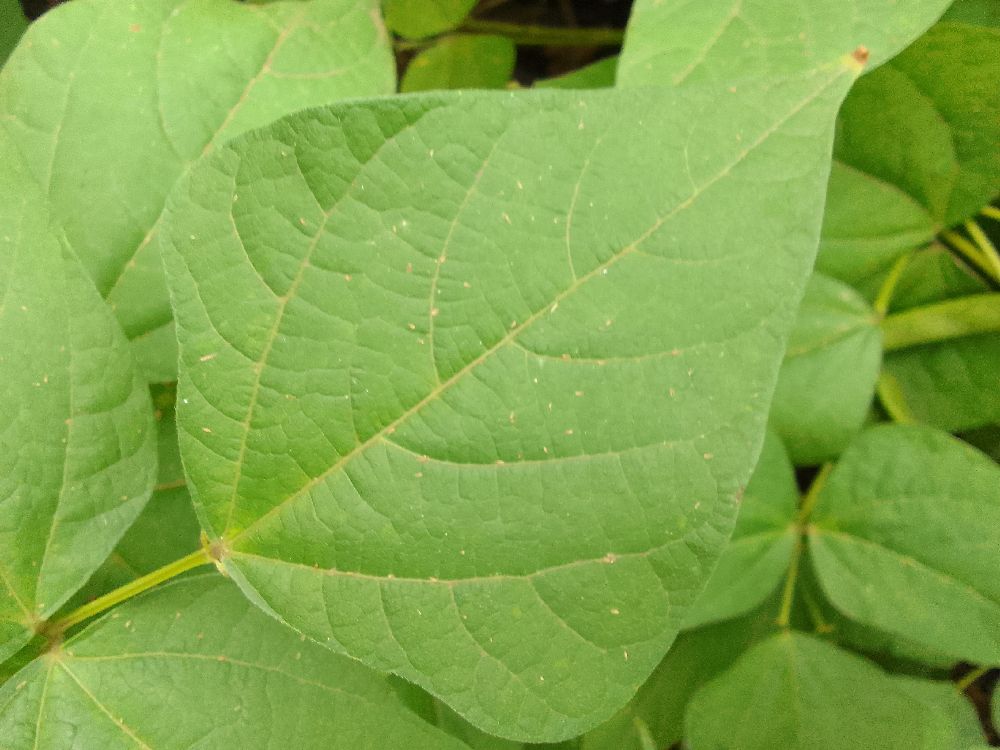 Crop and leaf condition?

common bean, healthy
